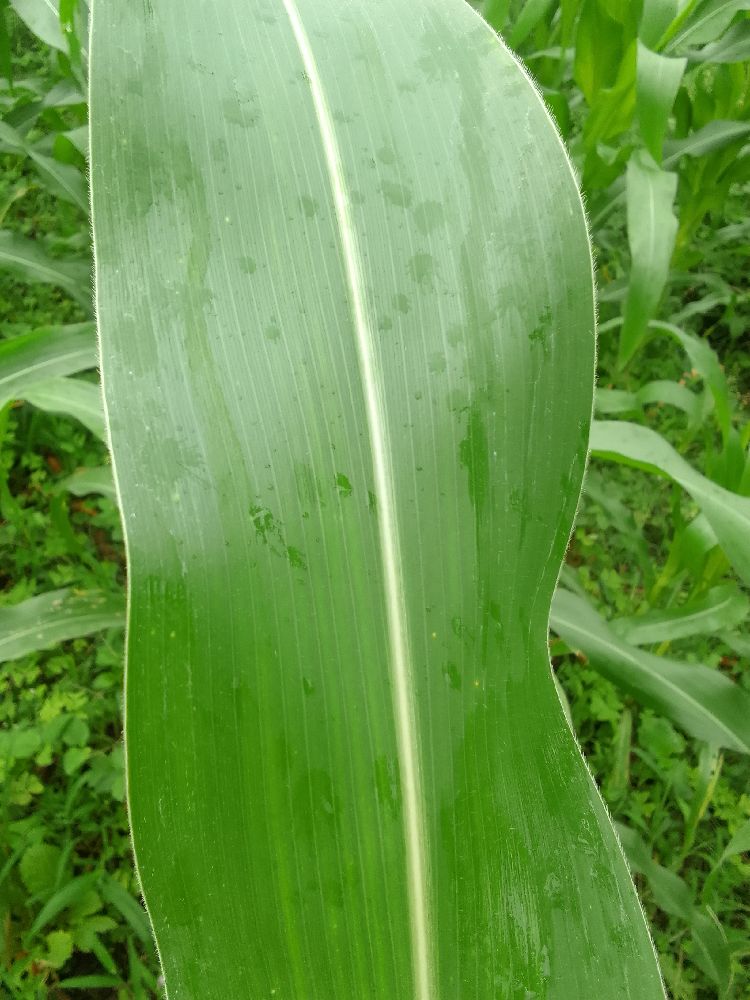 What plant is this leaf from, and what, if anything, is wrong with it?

maize, healthy
